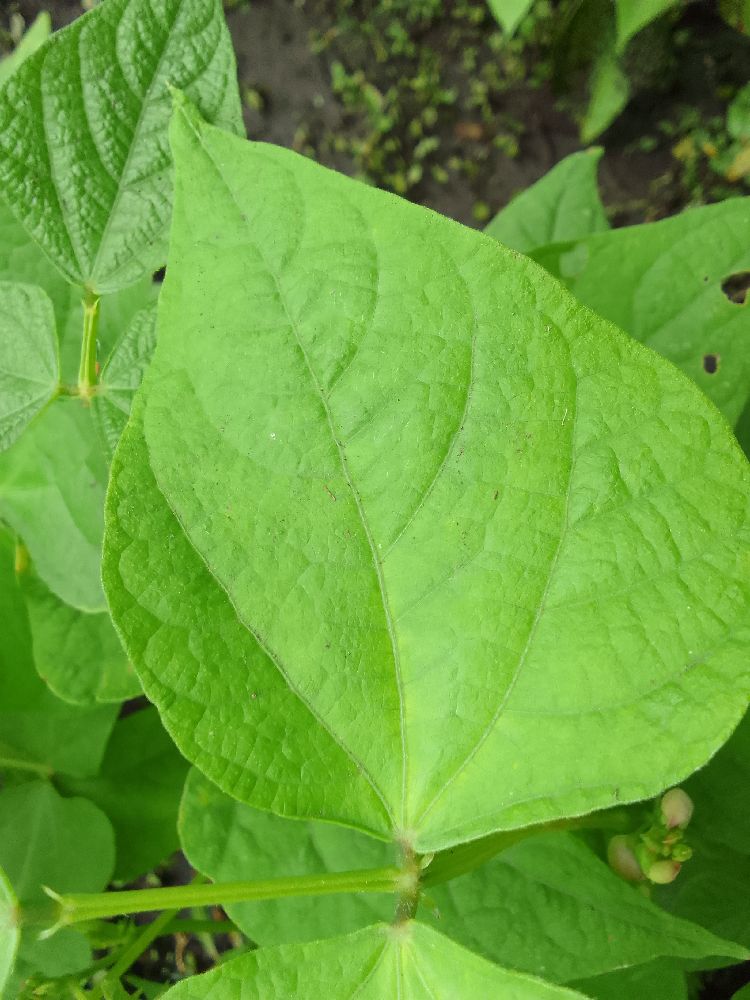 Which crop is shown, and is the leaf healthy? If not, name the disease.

common bean, healthy
